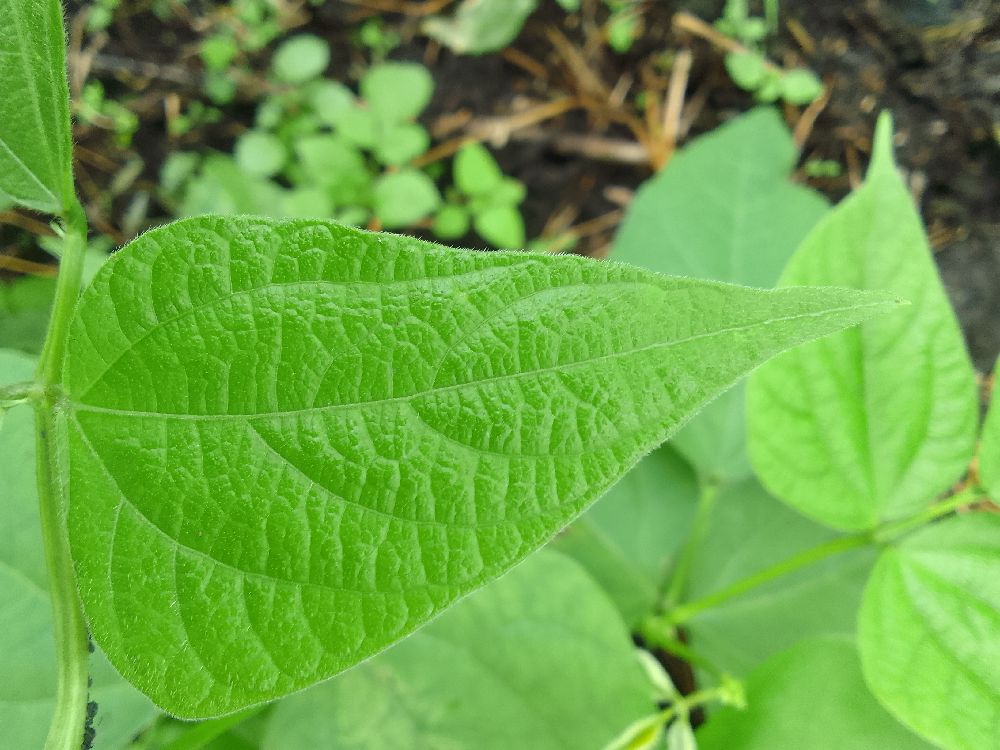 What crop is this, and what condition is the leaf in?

common bean, healthy
